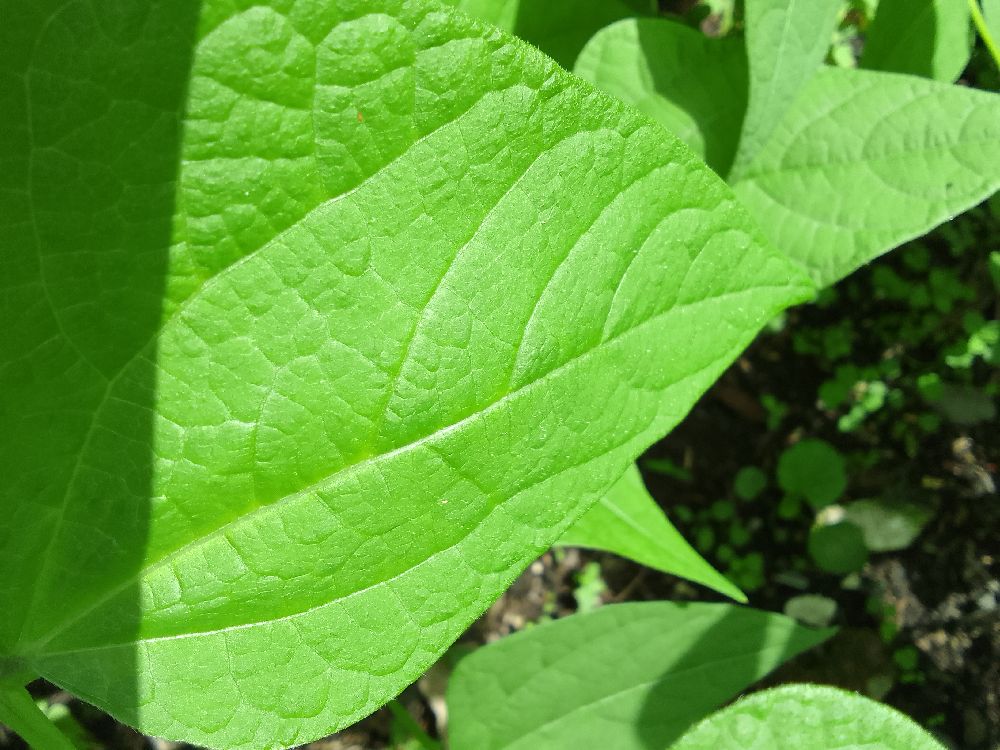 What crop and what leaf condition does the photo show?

common bean, healthy
